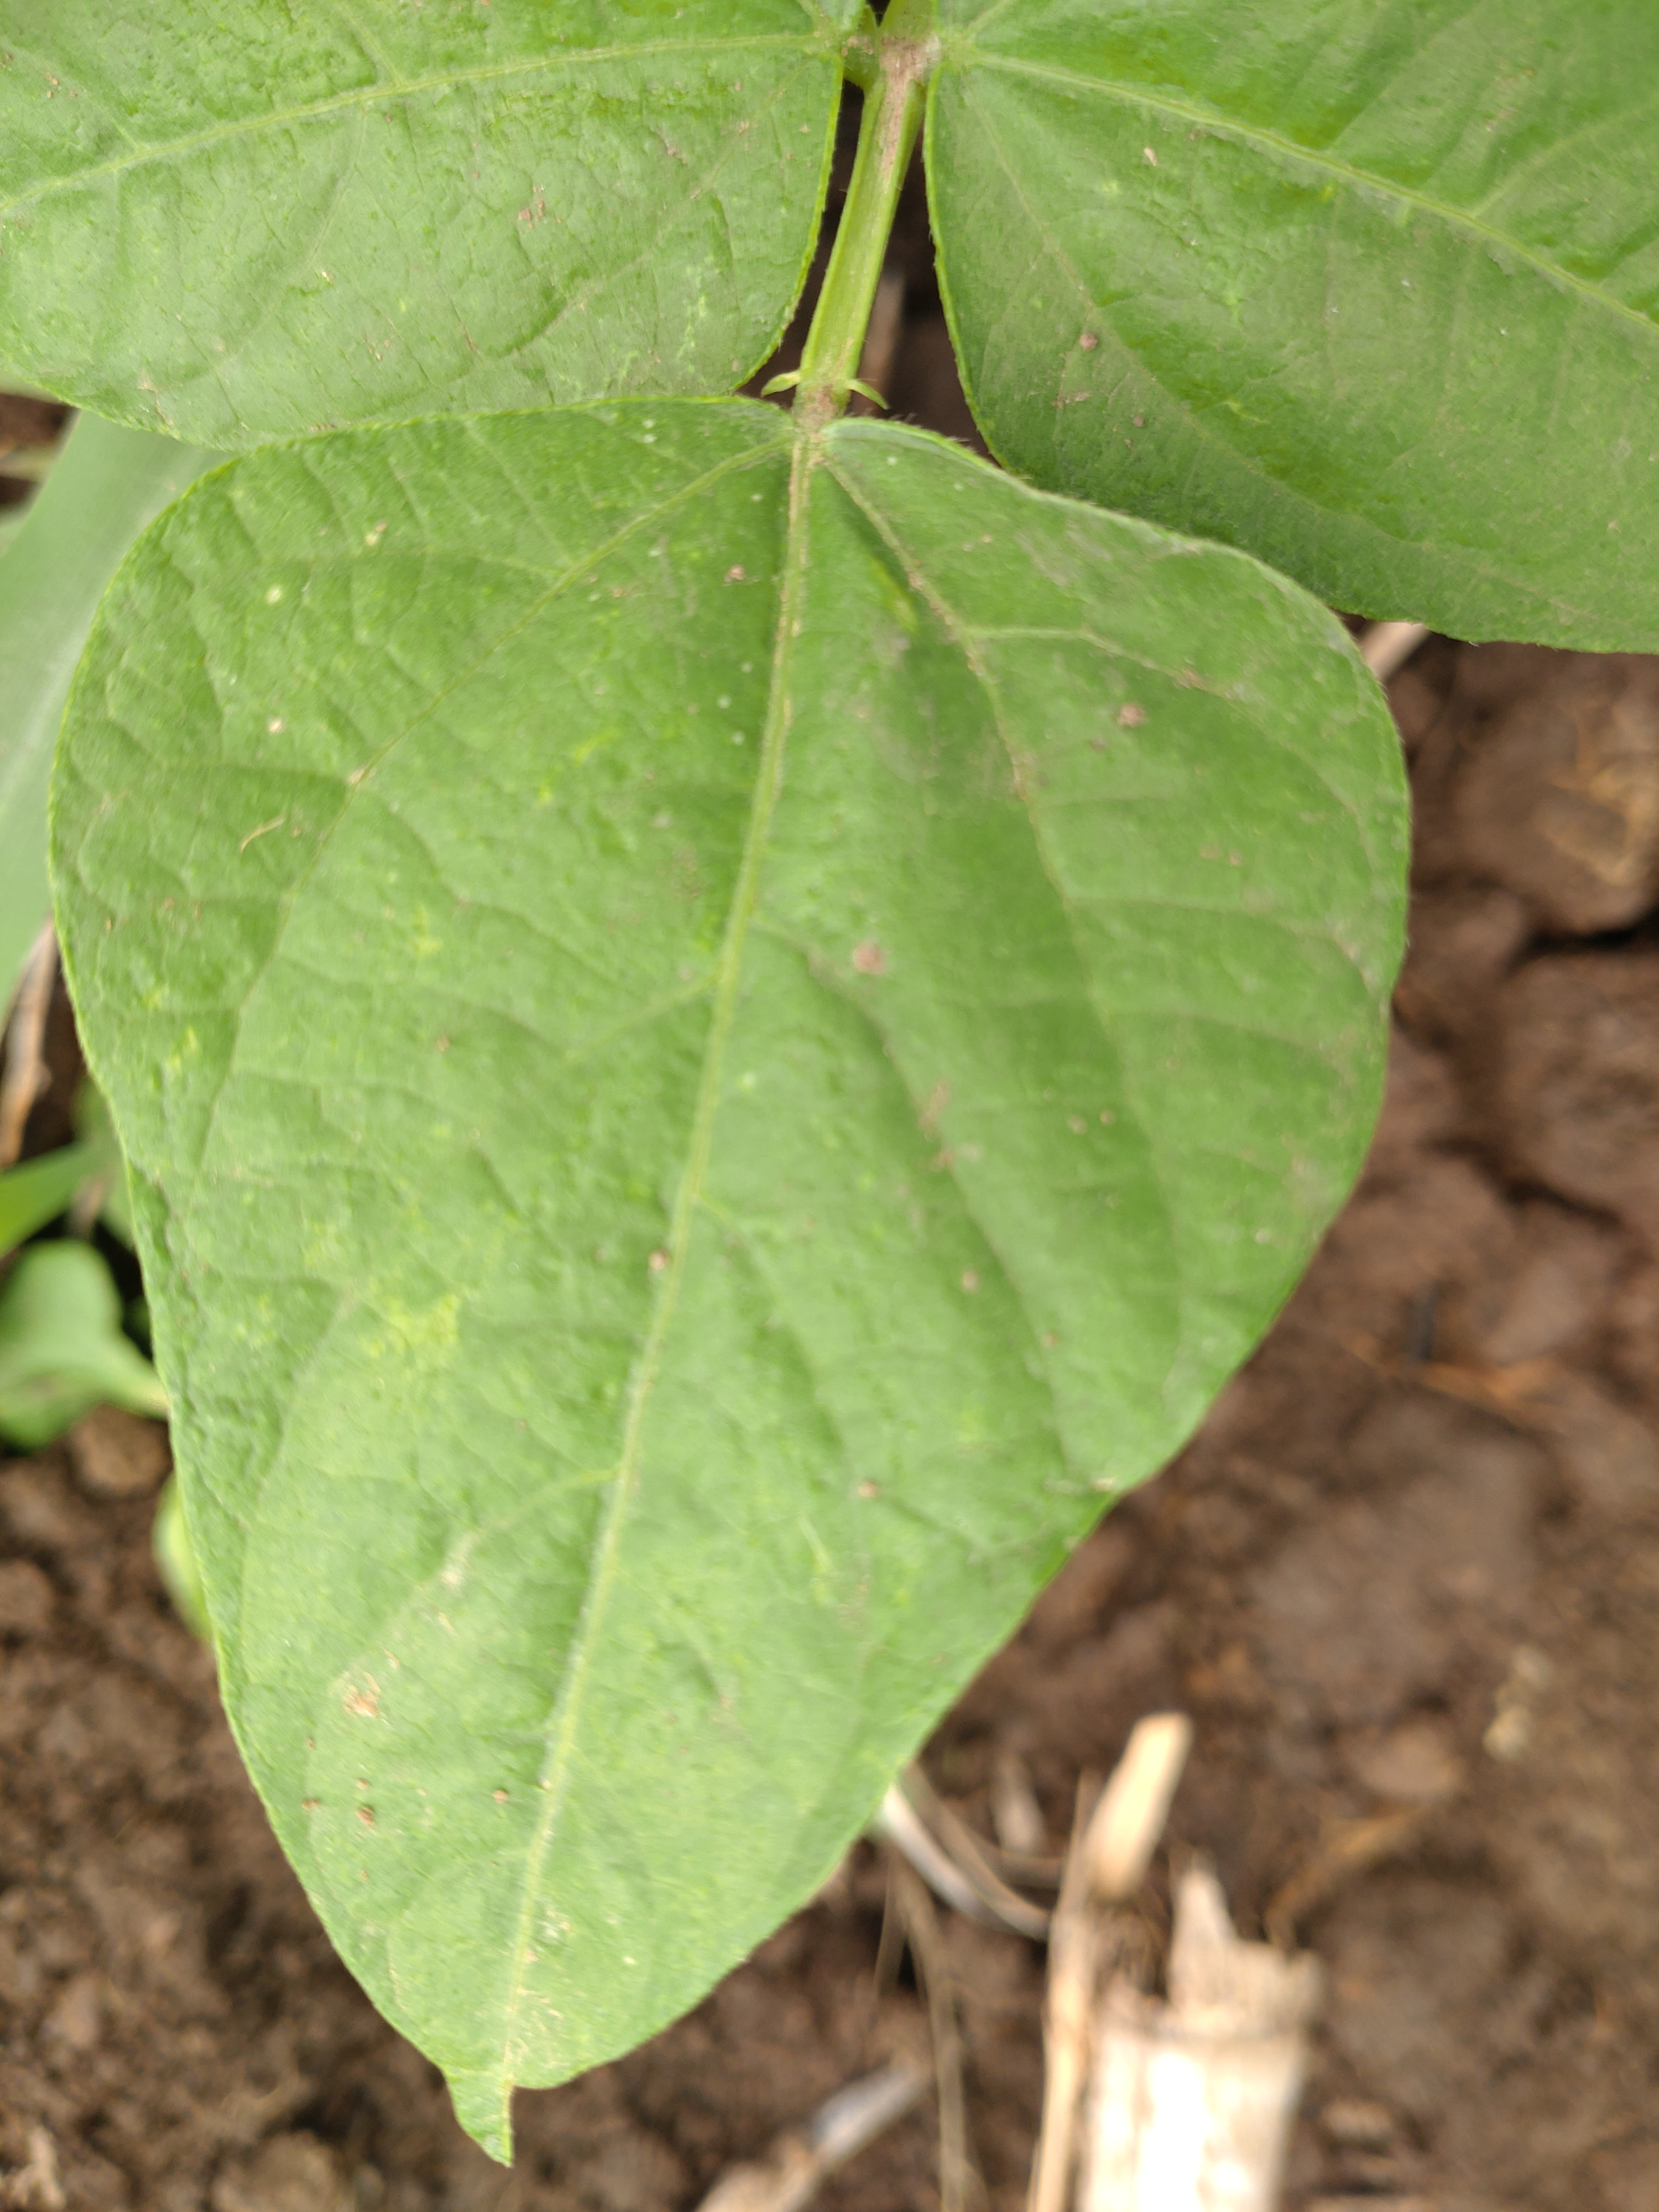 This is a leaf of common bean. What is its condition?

healthy
